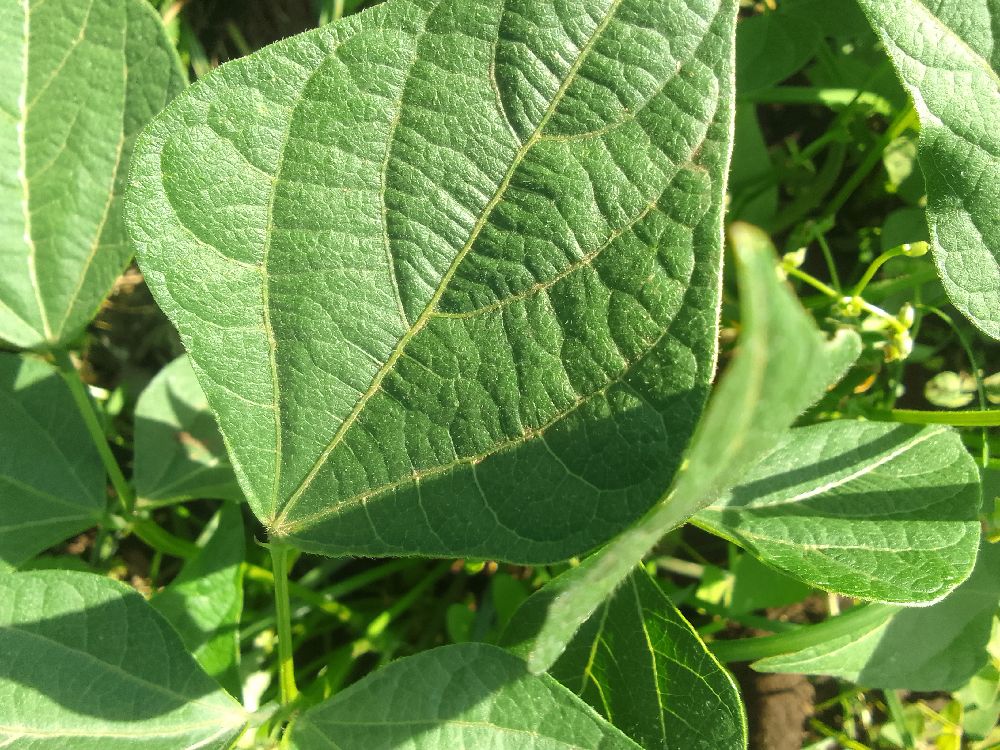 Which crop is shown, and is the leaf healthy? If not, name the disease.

common bean, healthy
